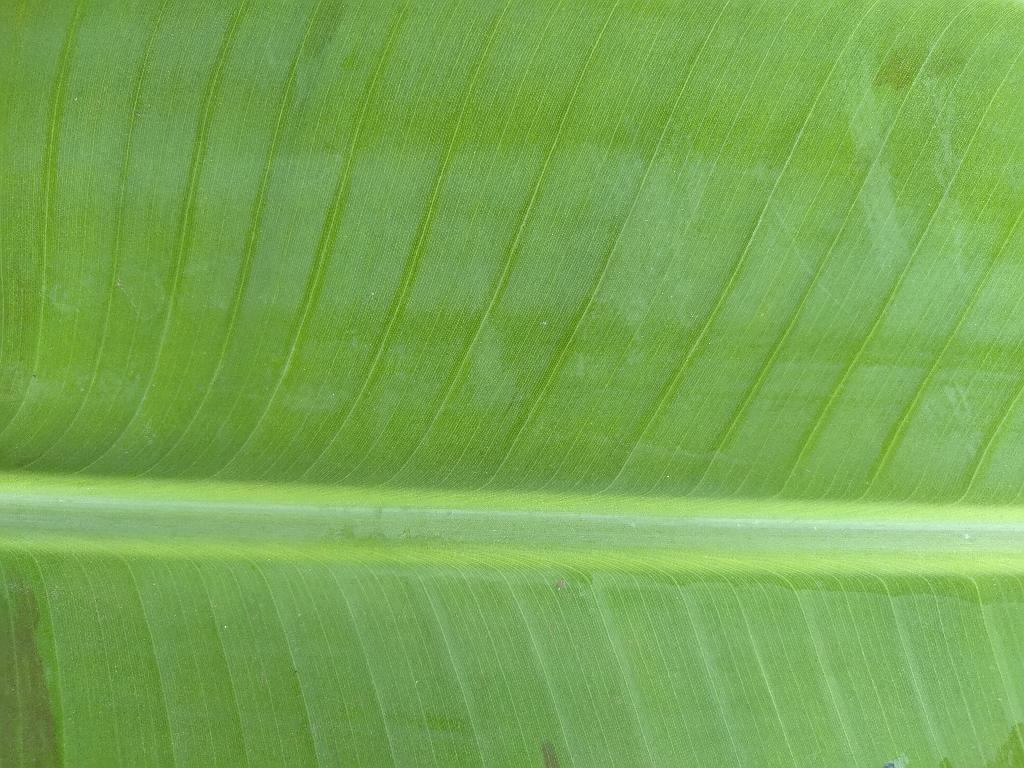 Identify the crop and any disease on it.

banana, healthy
